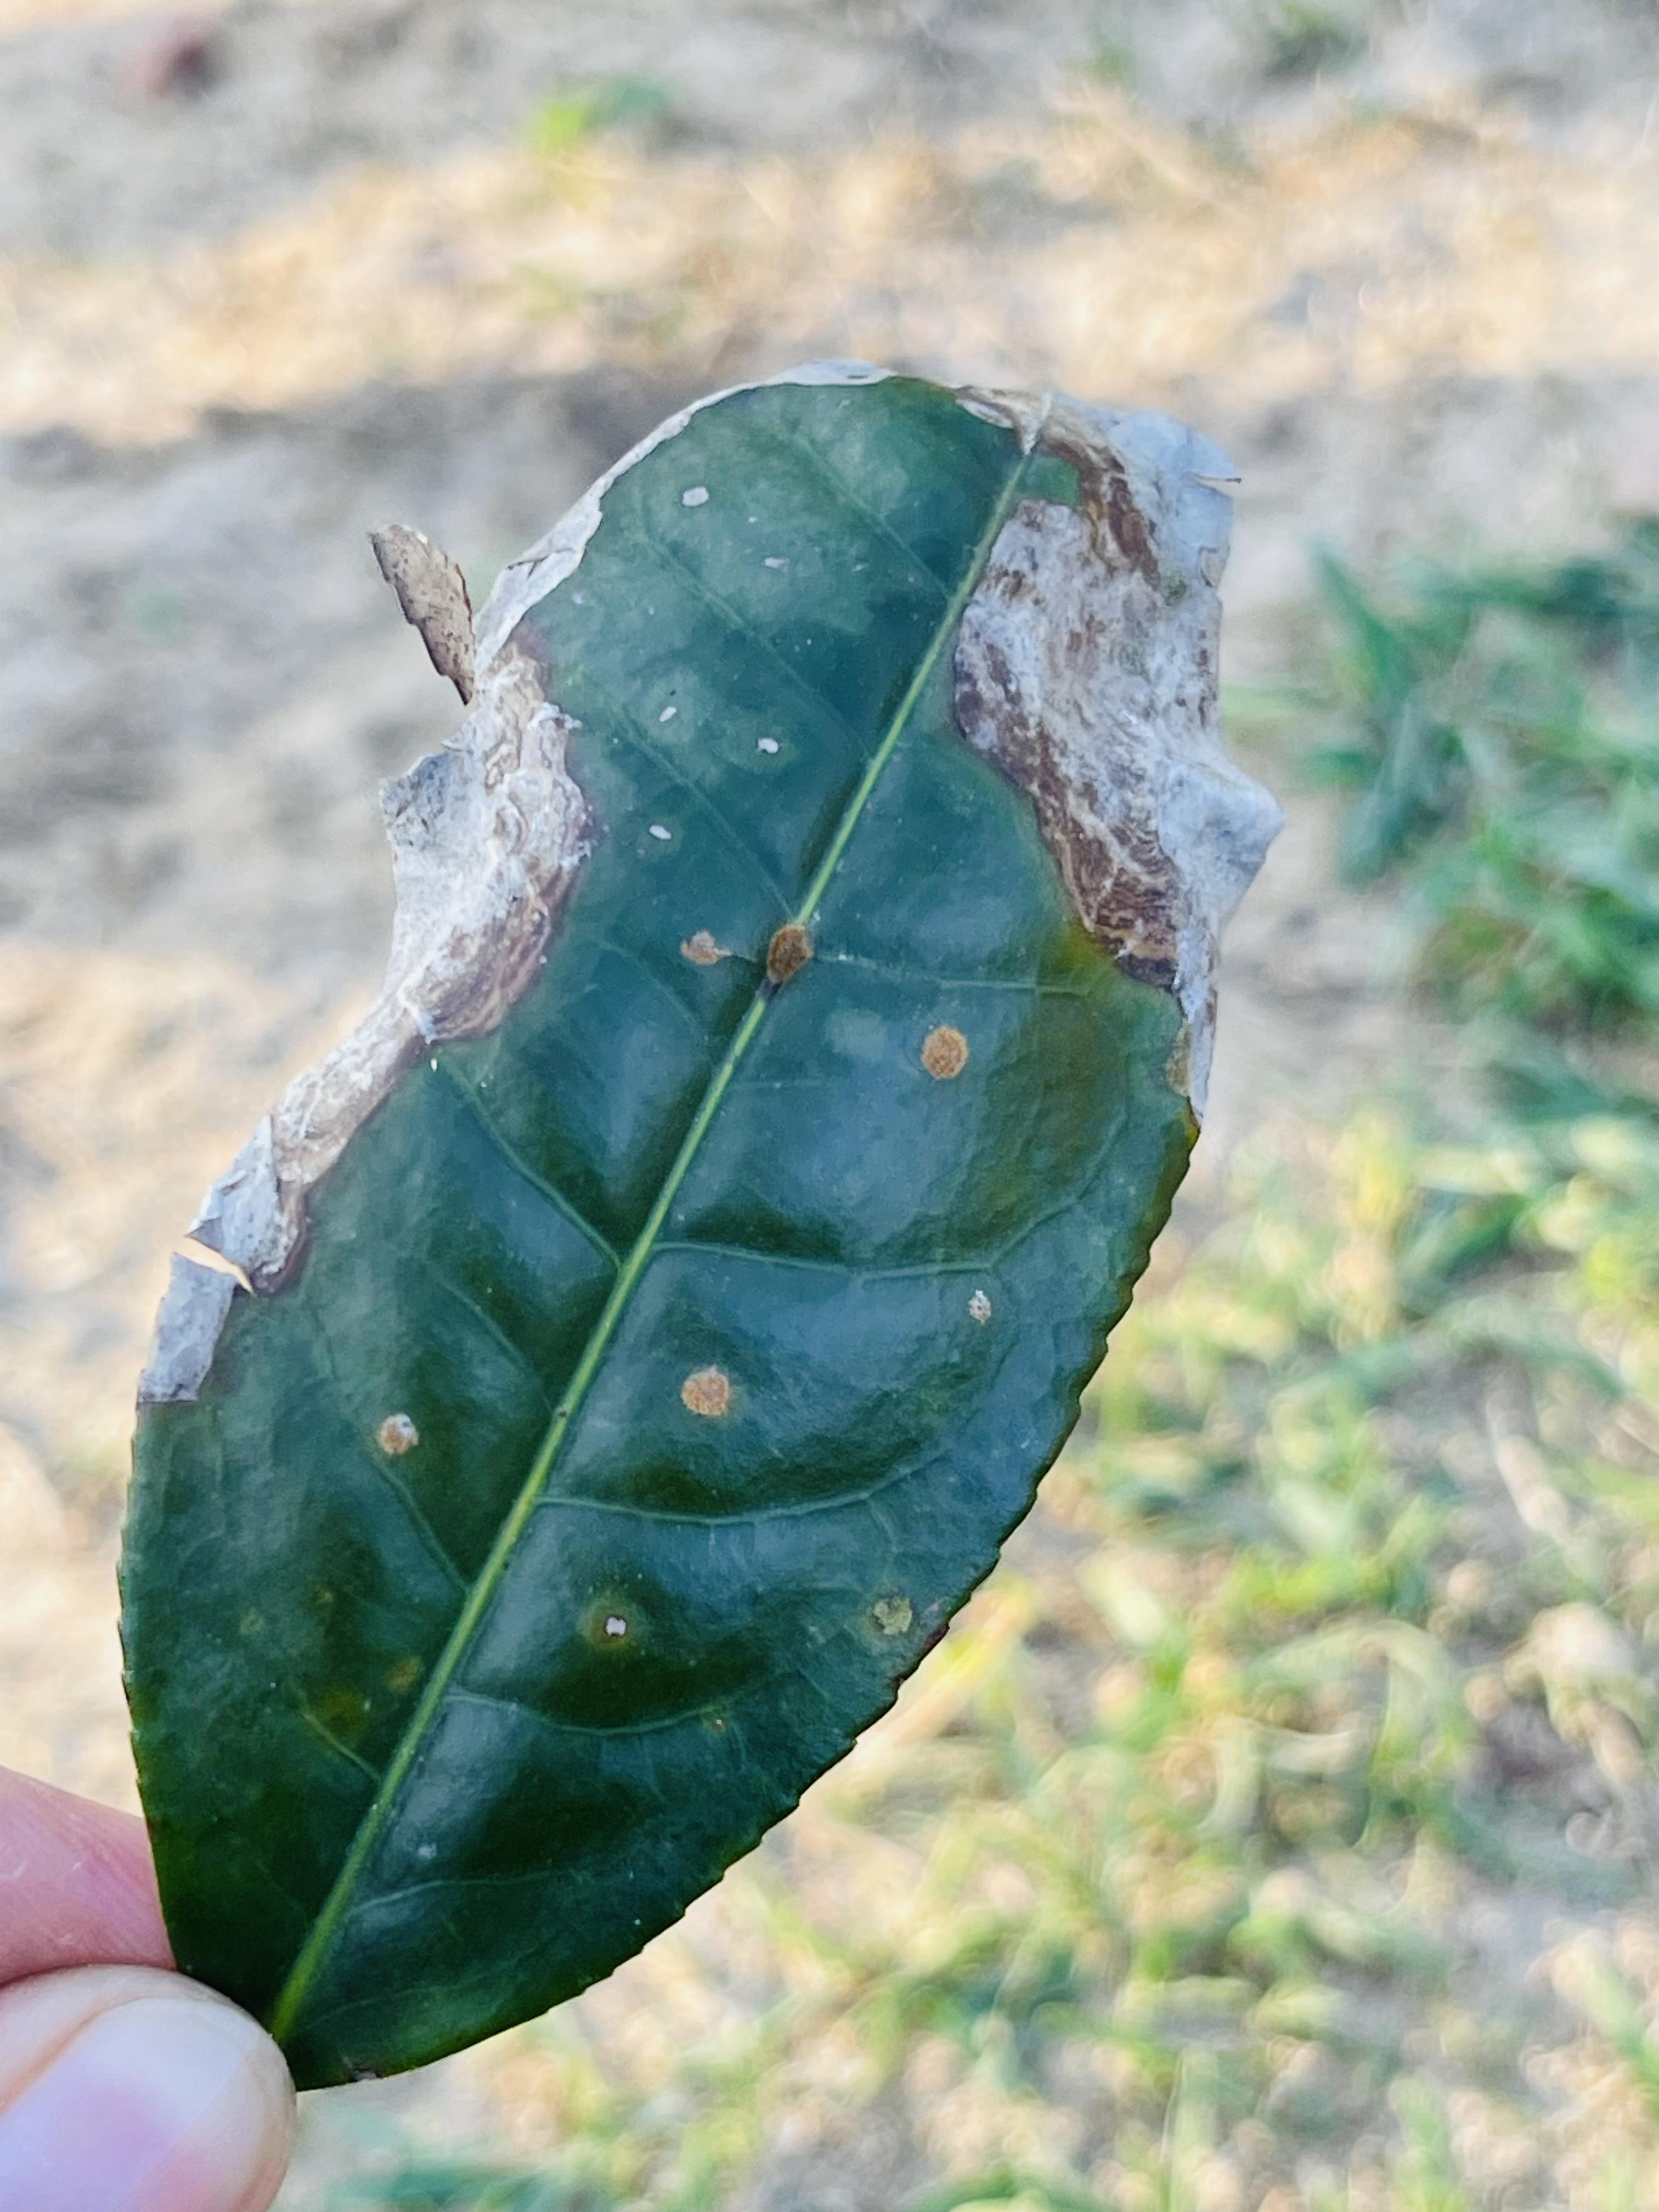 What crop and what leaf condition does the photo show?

tea, blight
